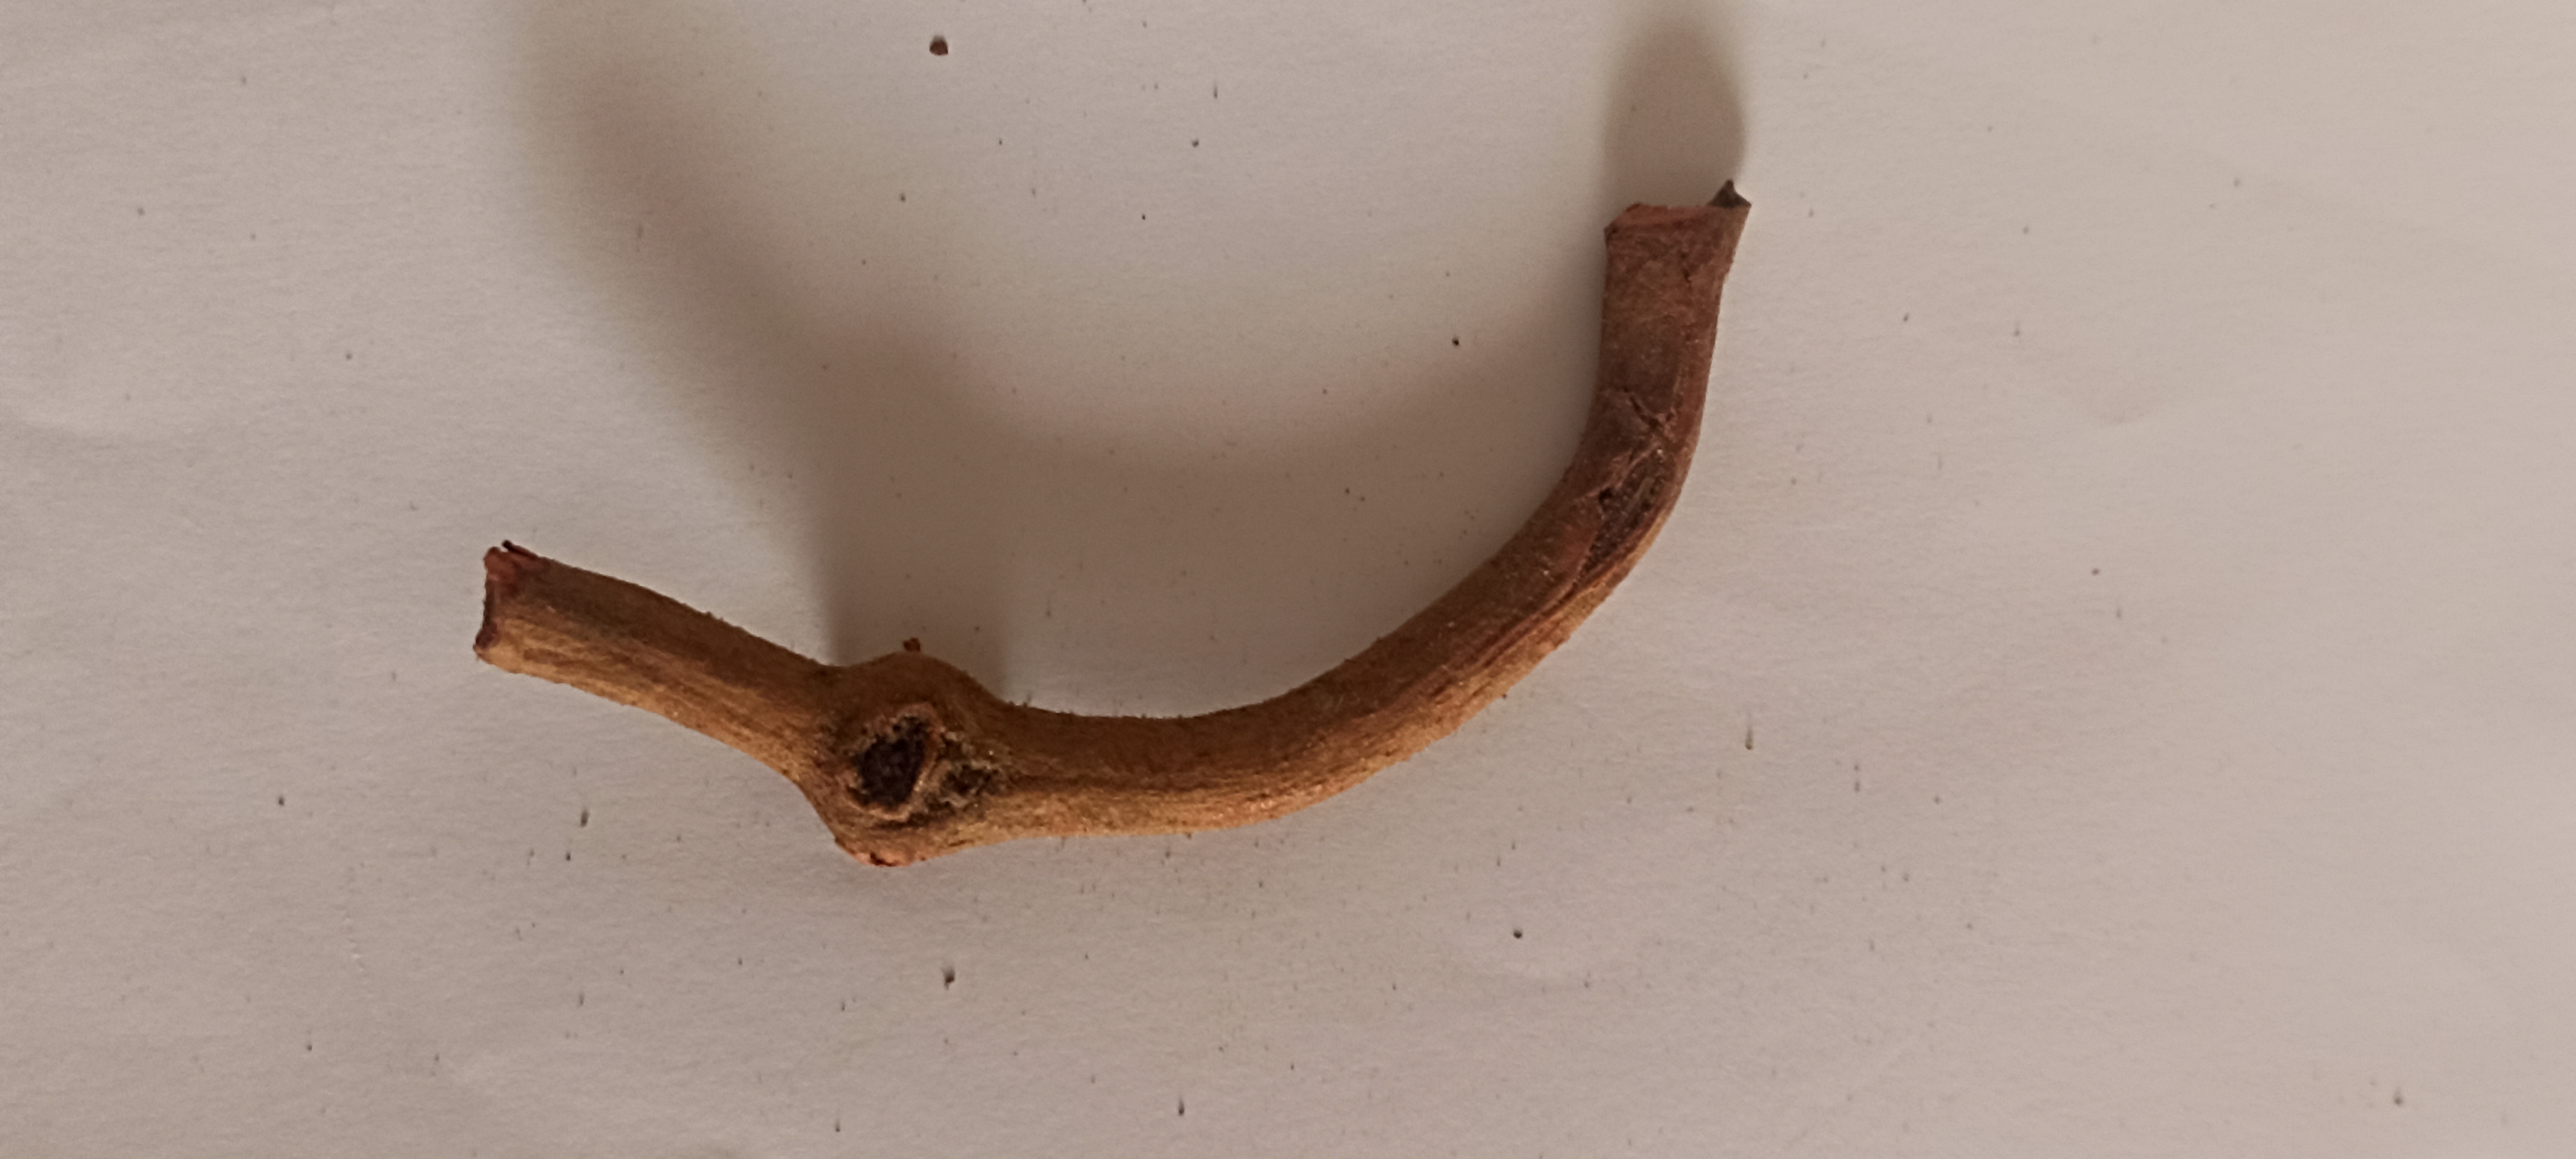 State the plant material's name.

manjistha
